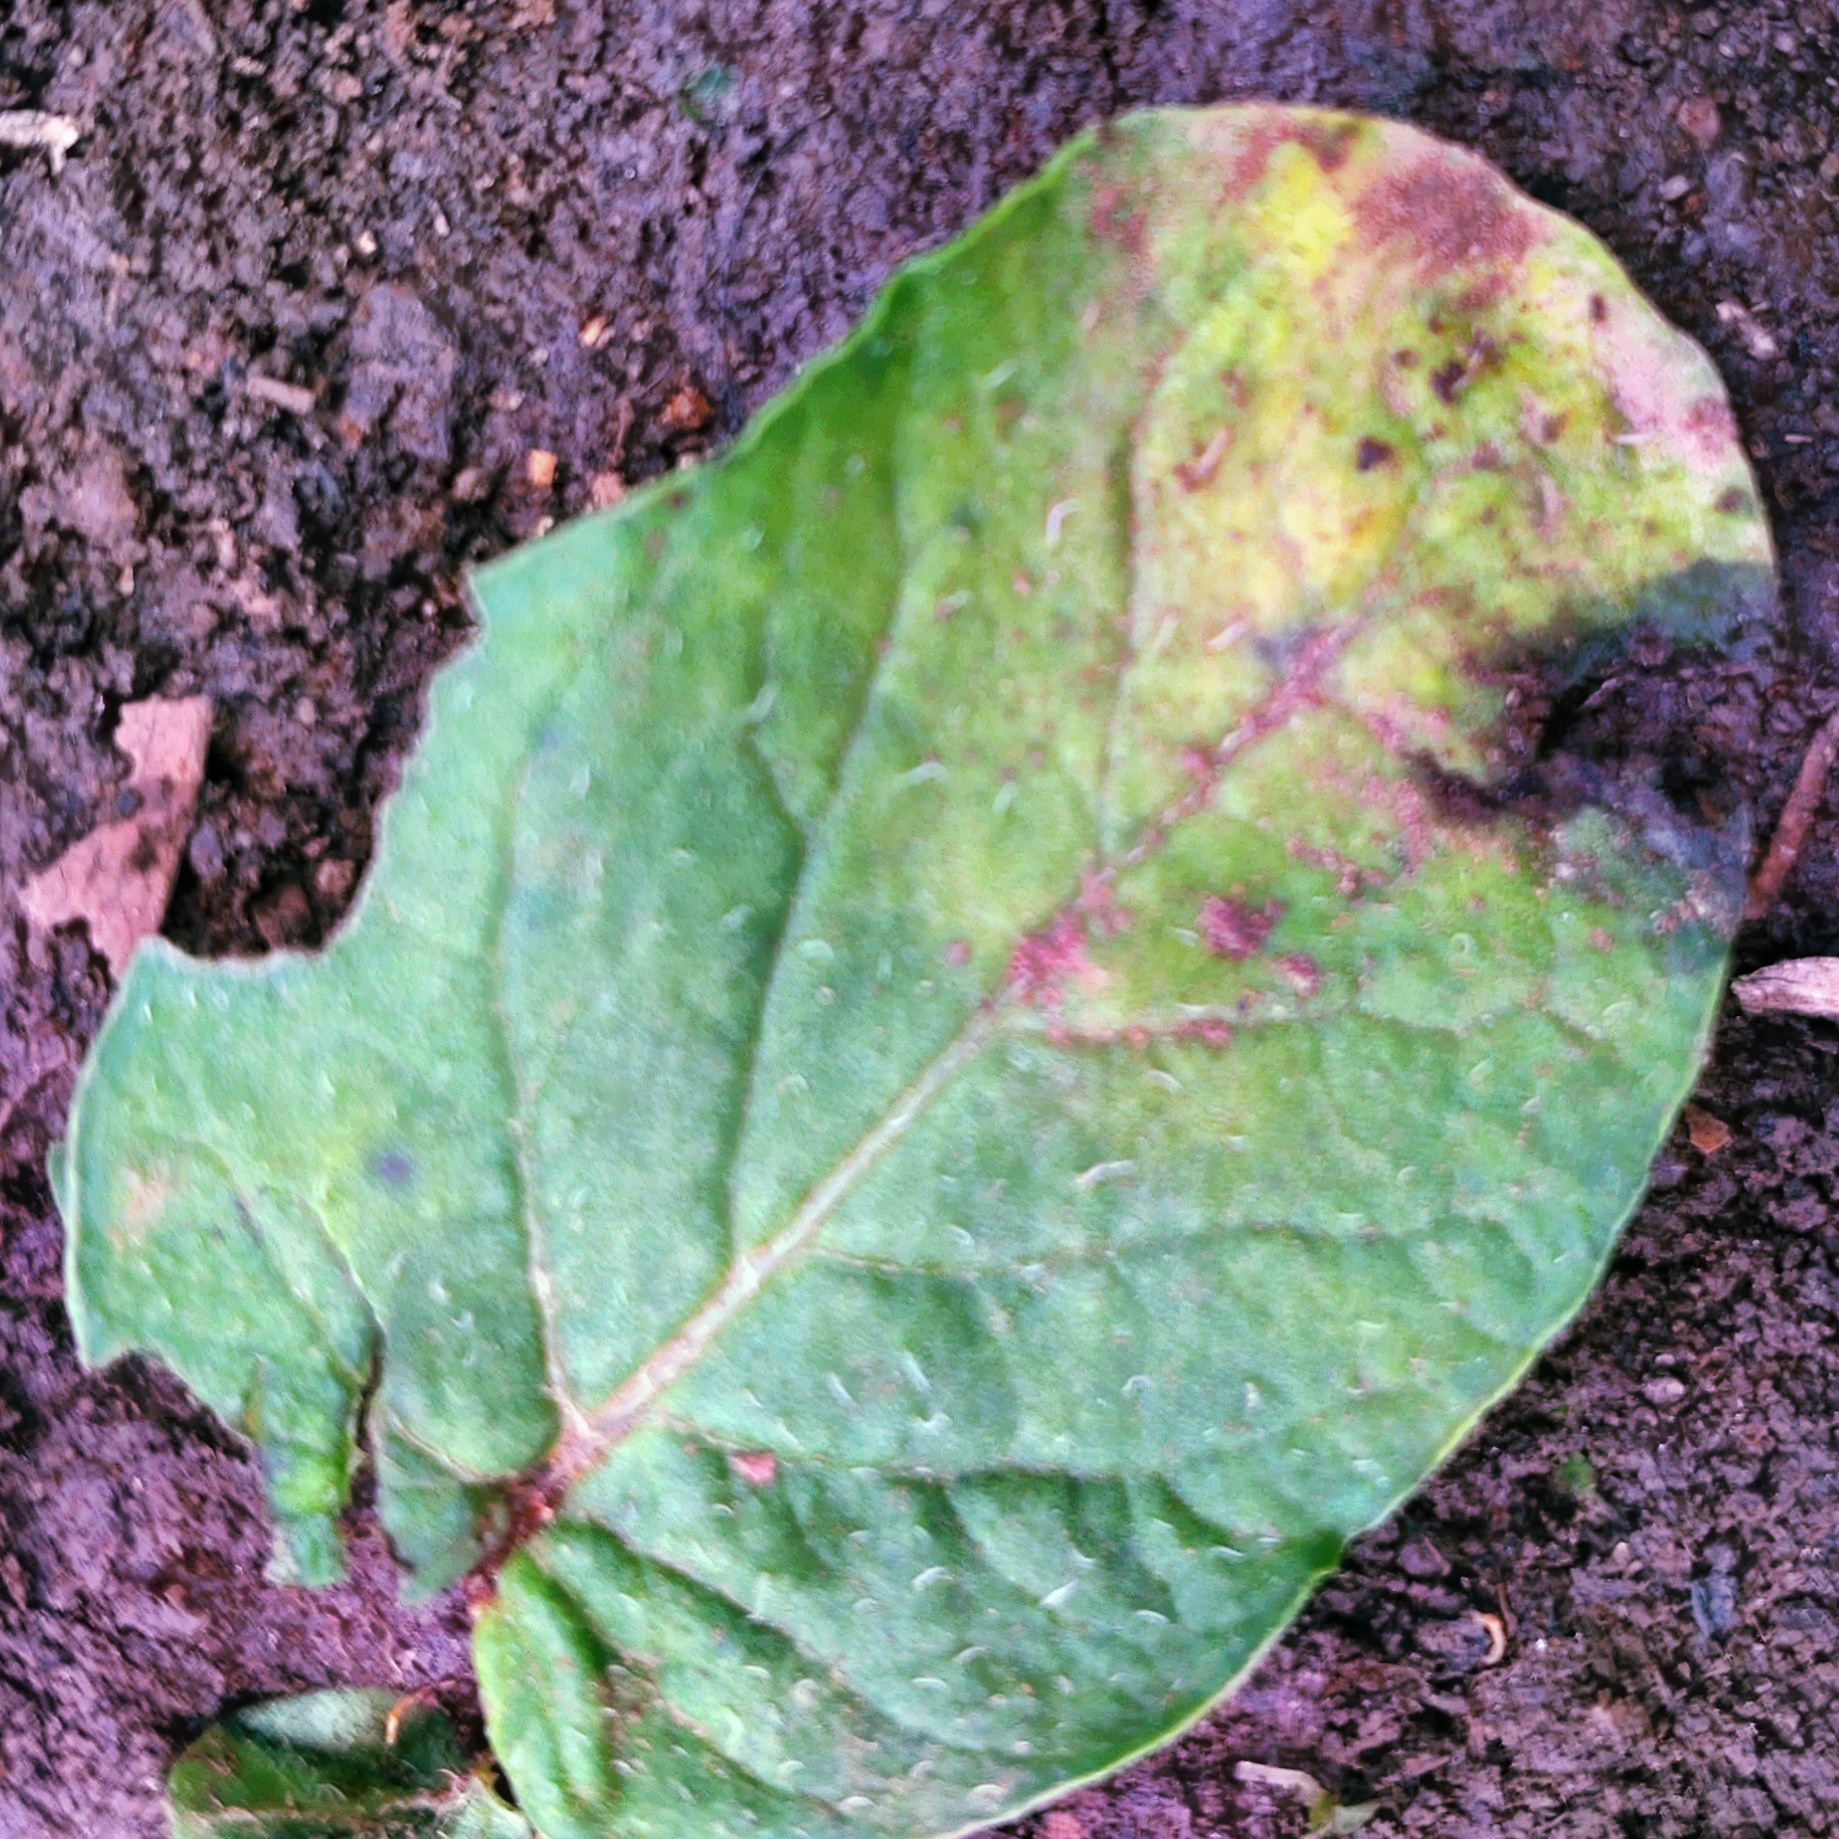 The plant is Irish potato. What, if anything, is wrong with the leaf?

late blight
